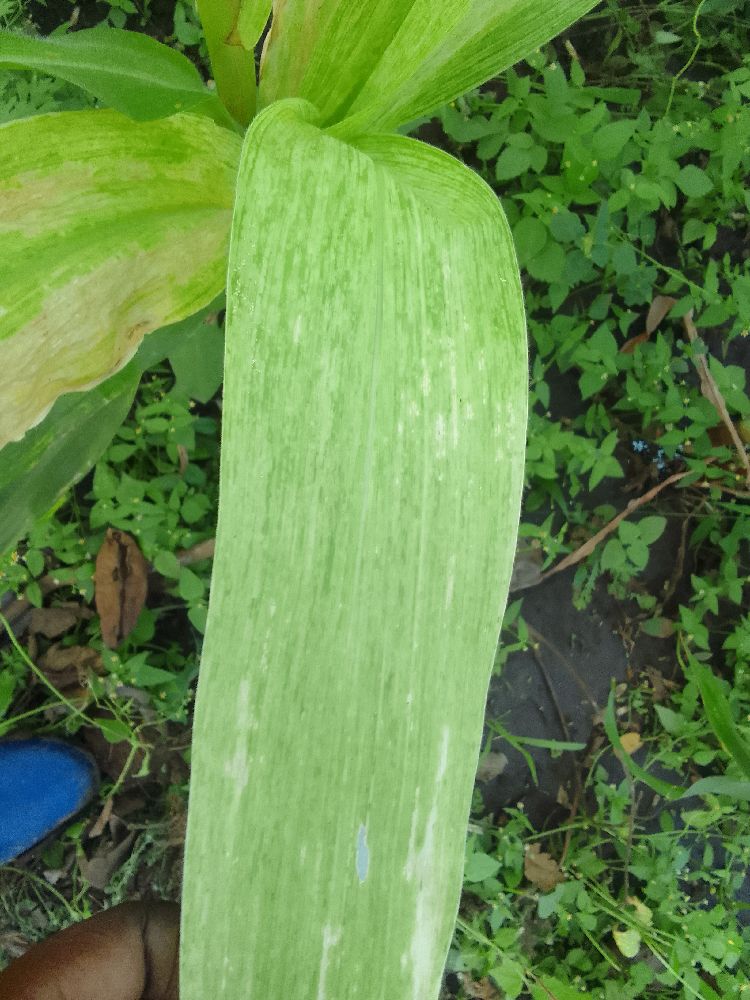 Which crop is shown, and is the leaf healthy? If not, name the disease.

maize, maize lethal necrosis
